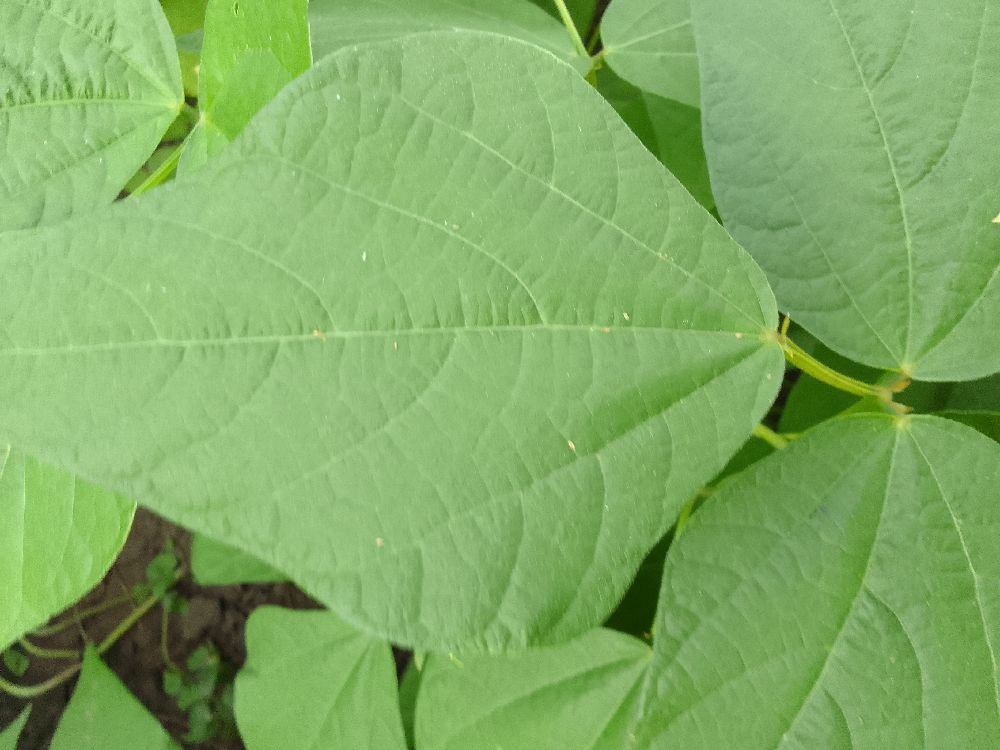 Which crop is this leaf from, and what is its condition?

common bean, healthy
